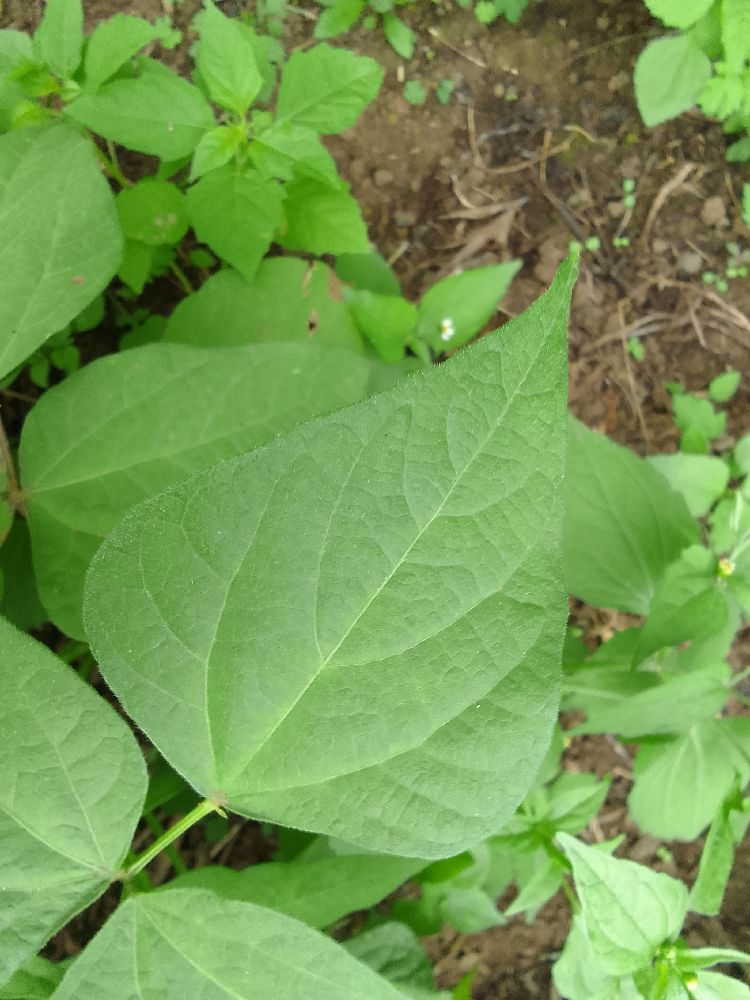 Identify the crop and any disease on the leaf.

common bean, healthy
